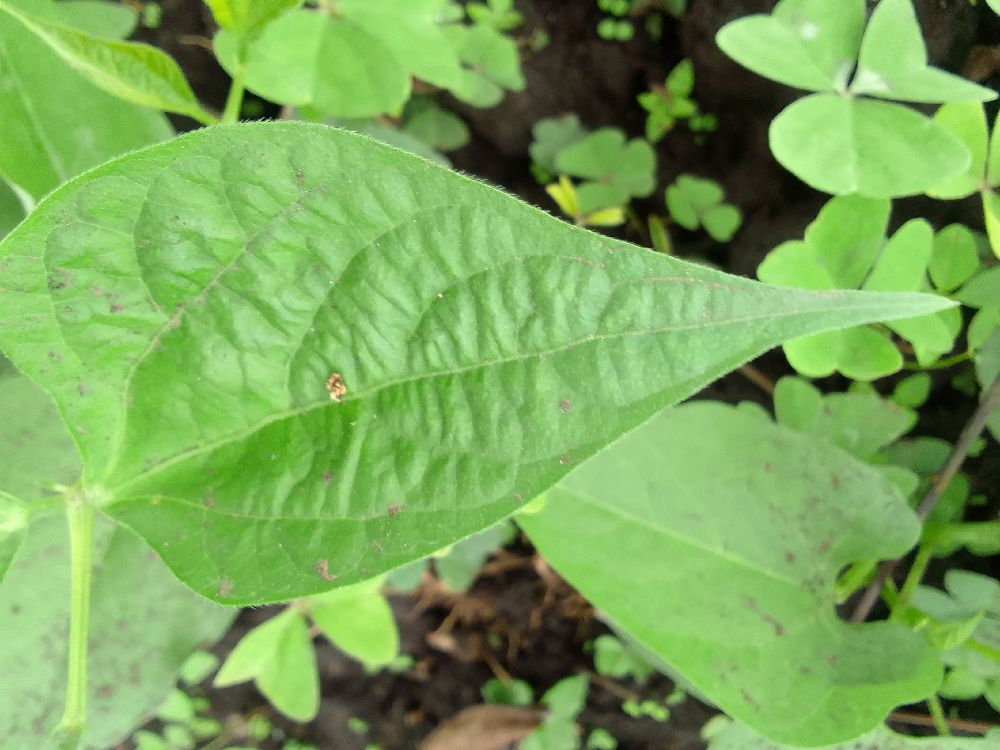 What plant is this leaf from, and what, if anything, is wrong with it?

common bean, healthy
